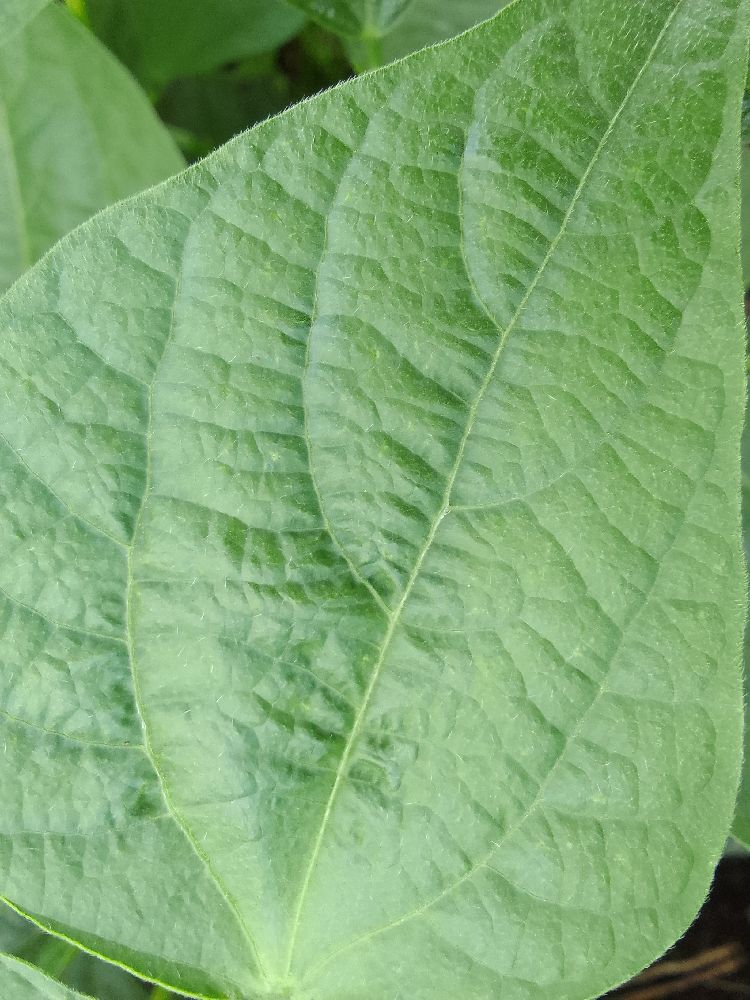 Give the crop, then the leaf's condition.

common bean, healthy
